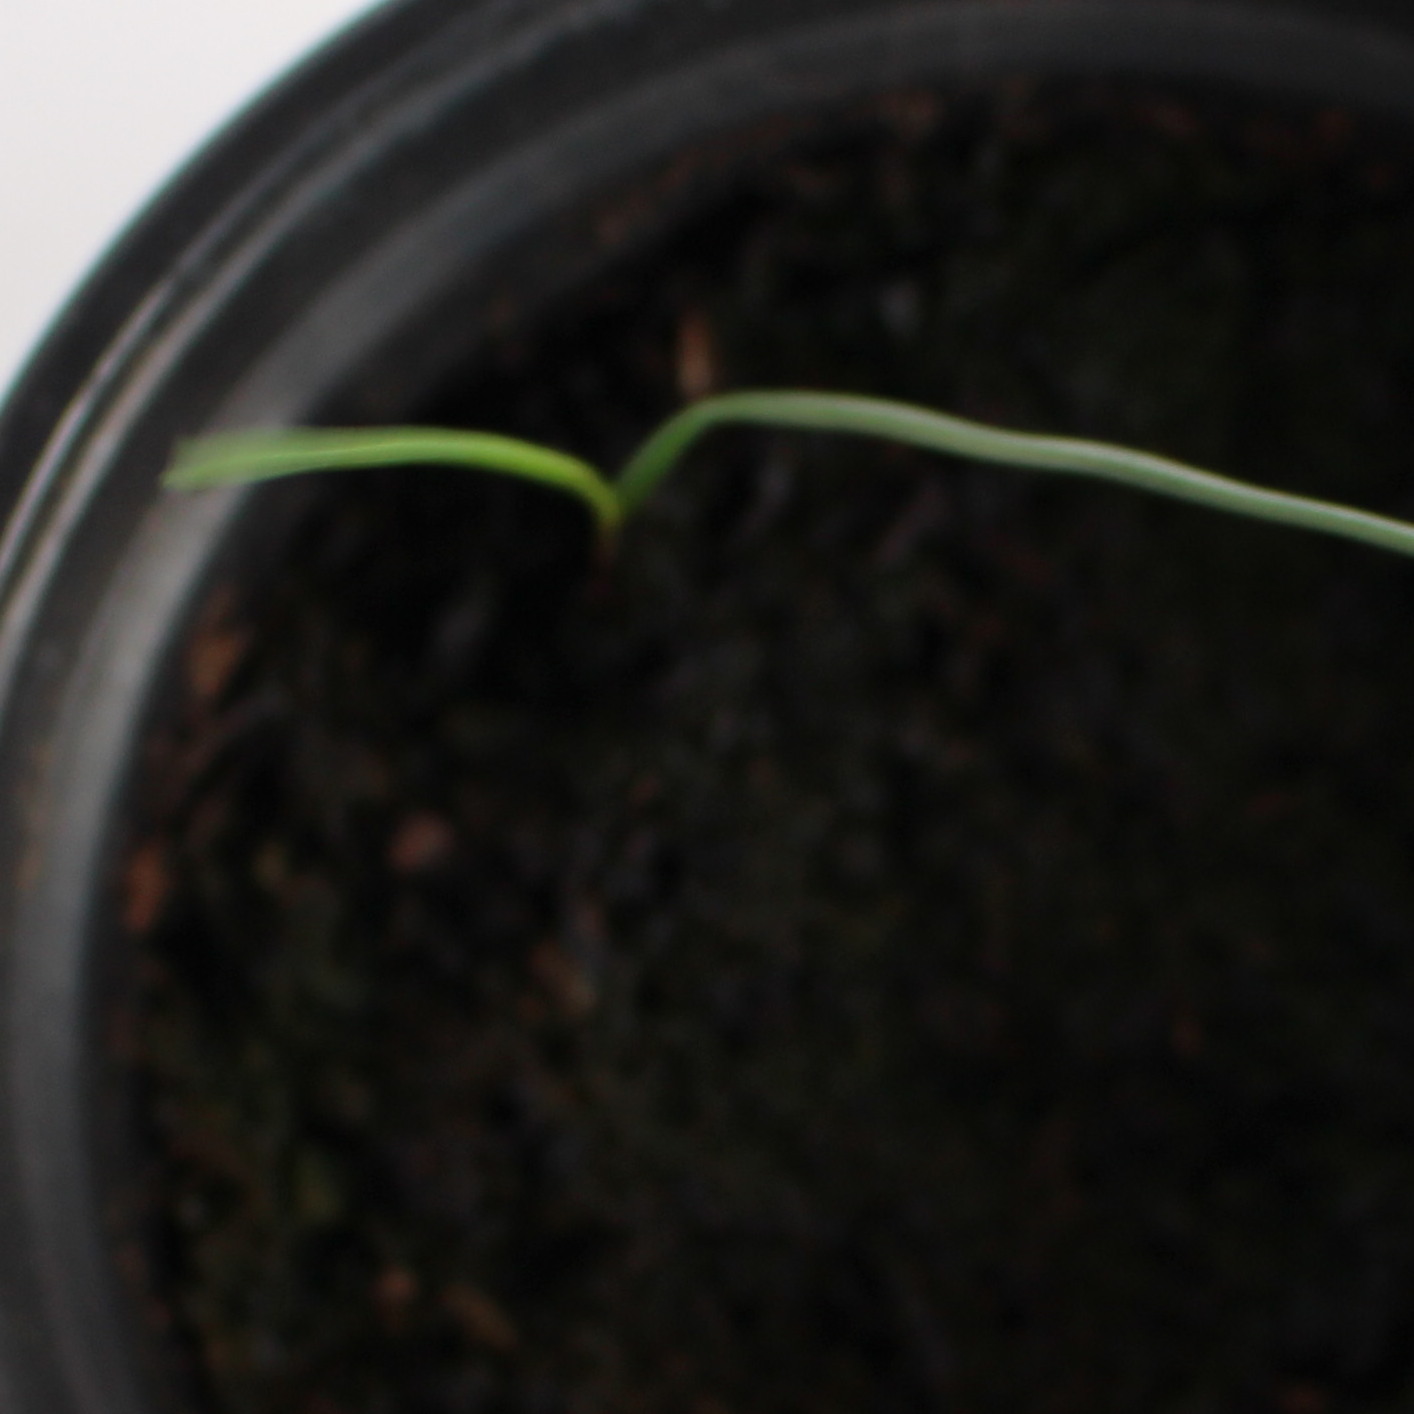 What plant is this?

Lolium multiflorum
